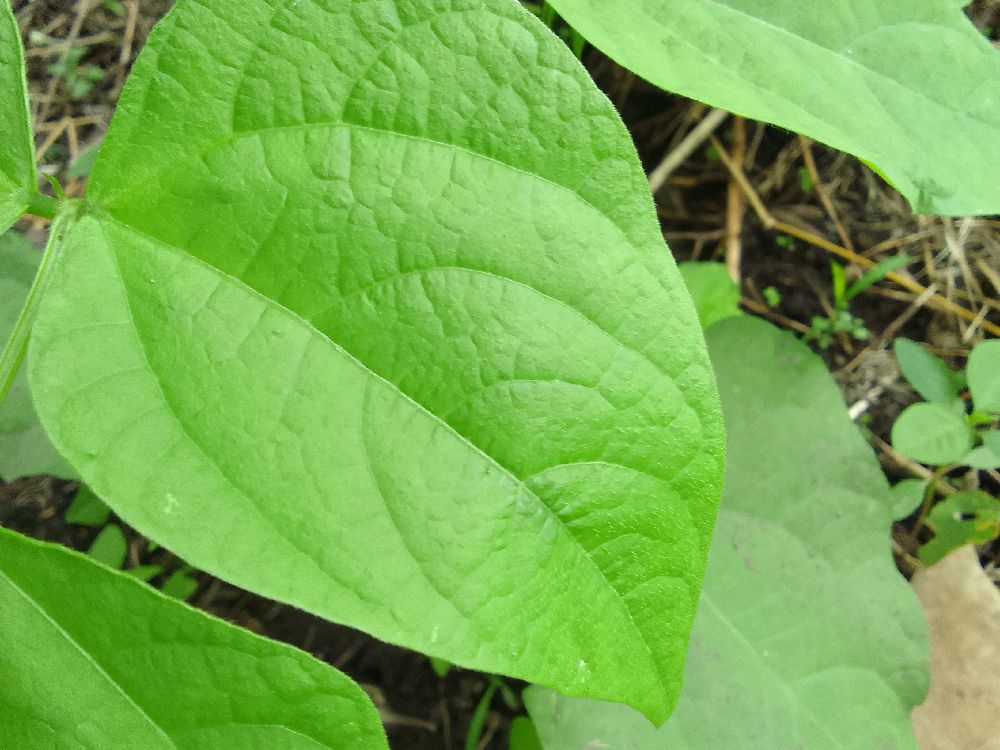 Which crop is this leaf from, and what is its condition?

common bean, healthy
